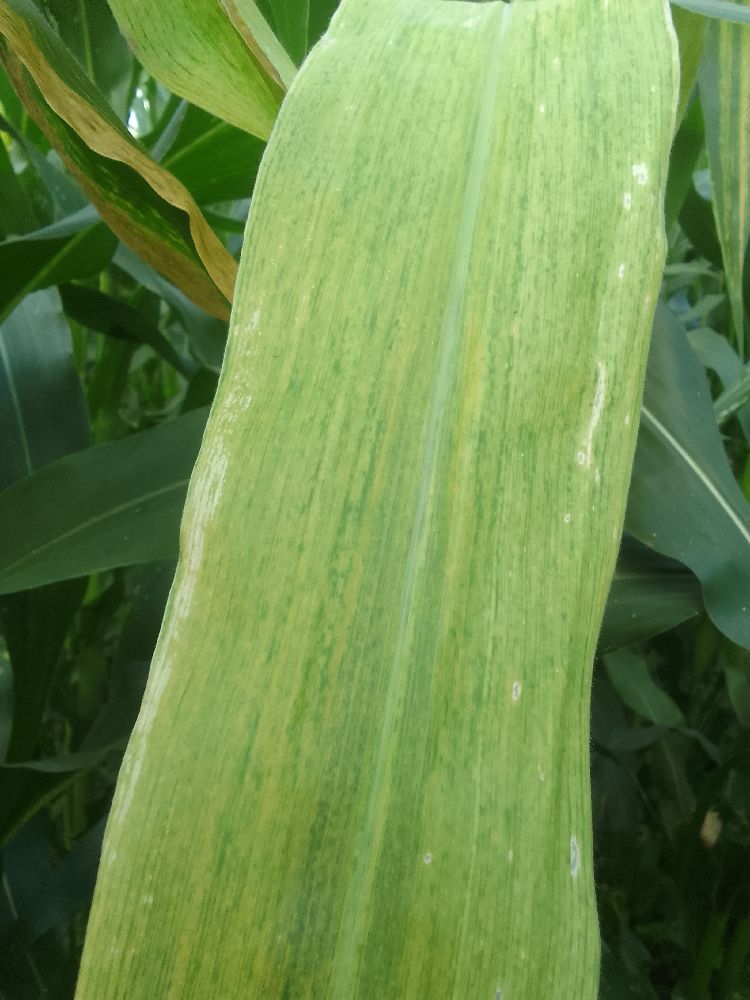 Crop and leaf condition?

maize, maize lethal necrosis
